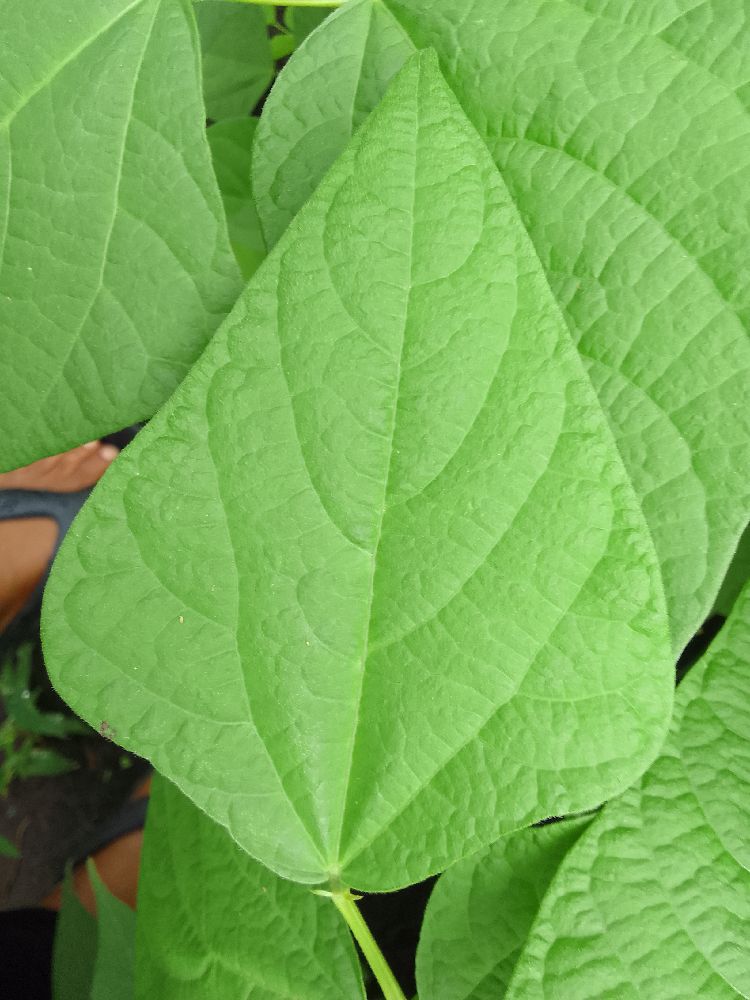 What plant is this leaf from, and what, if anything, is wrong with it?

common bean, healthy
